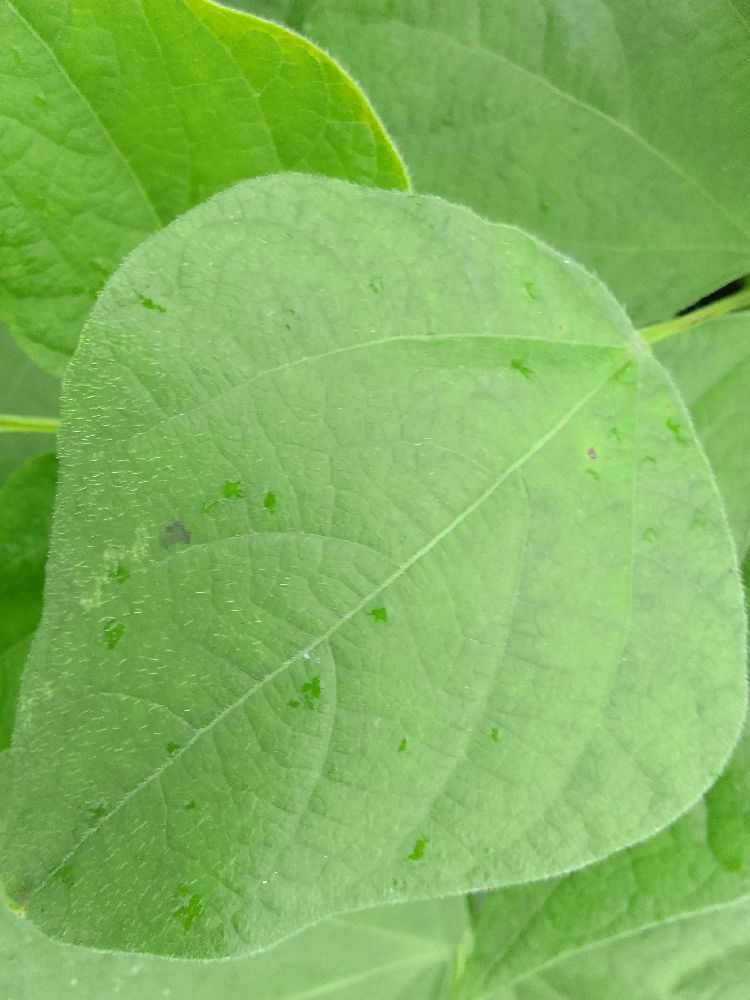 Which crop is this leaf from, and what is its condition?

common bean, healthy
